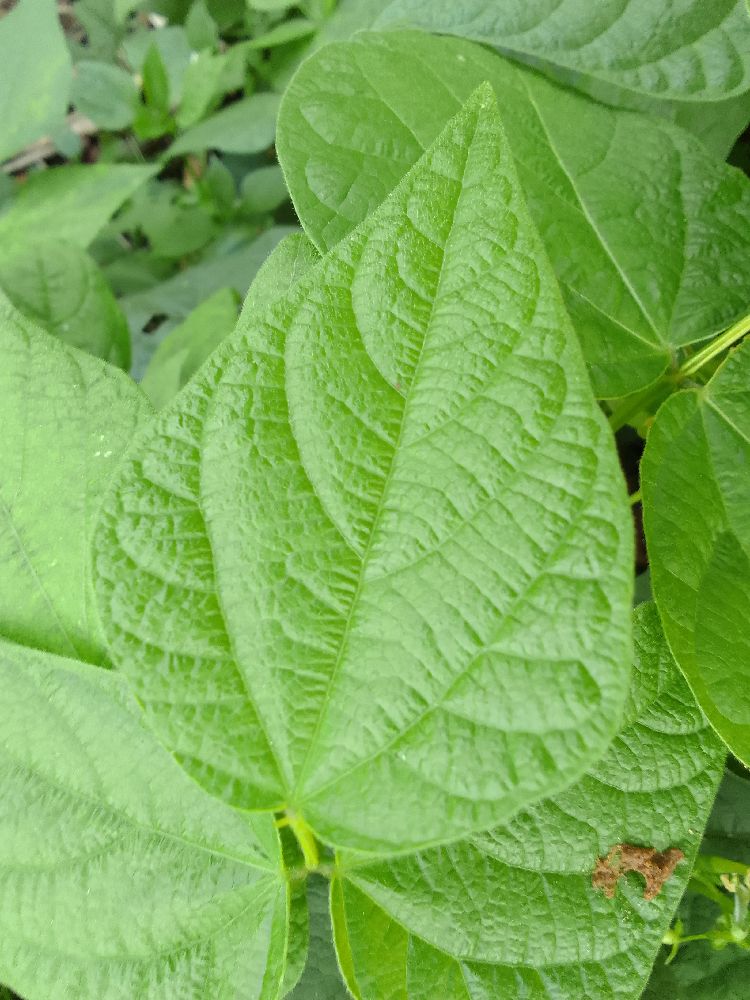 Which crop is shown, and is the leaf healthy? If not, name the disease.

common bean, healthy
